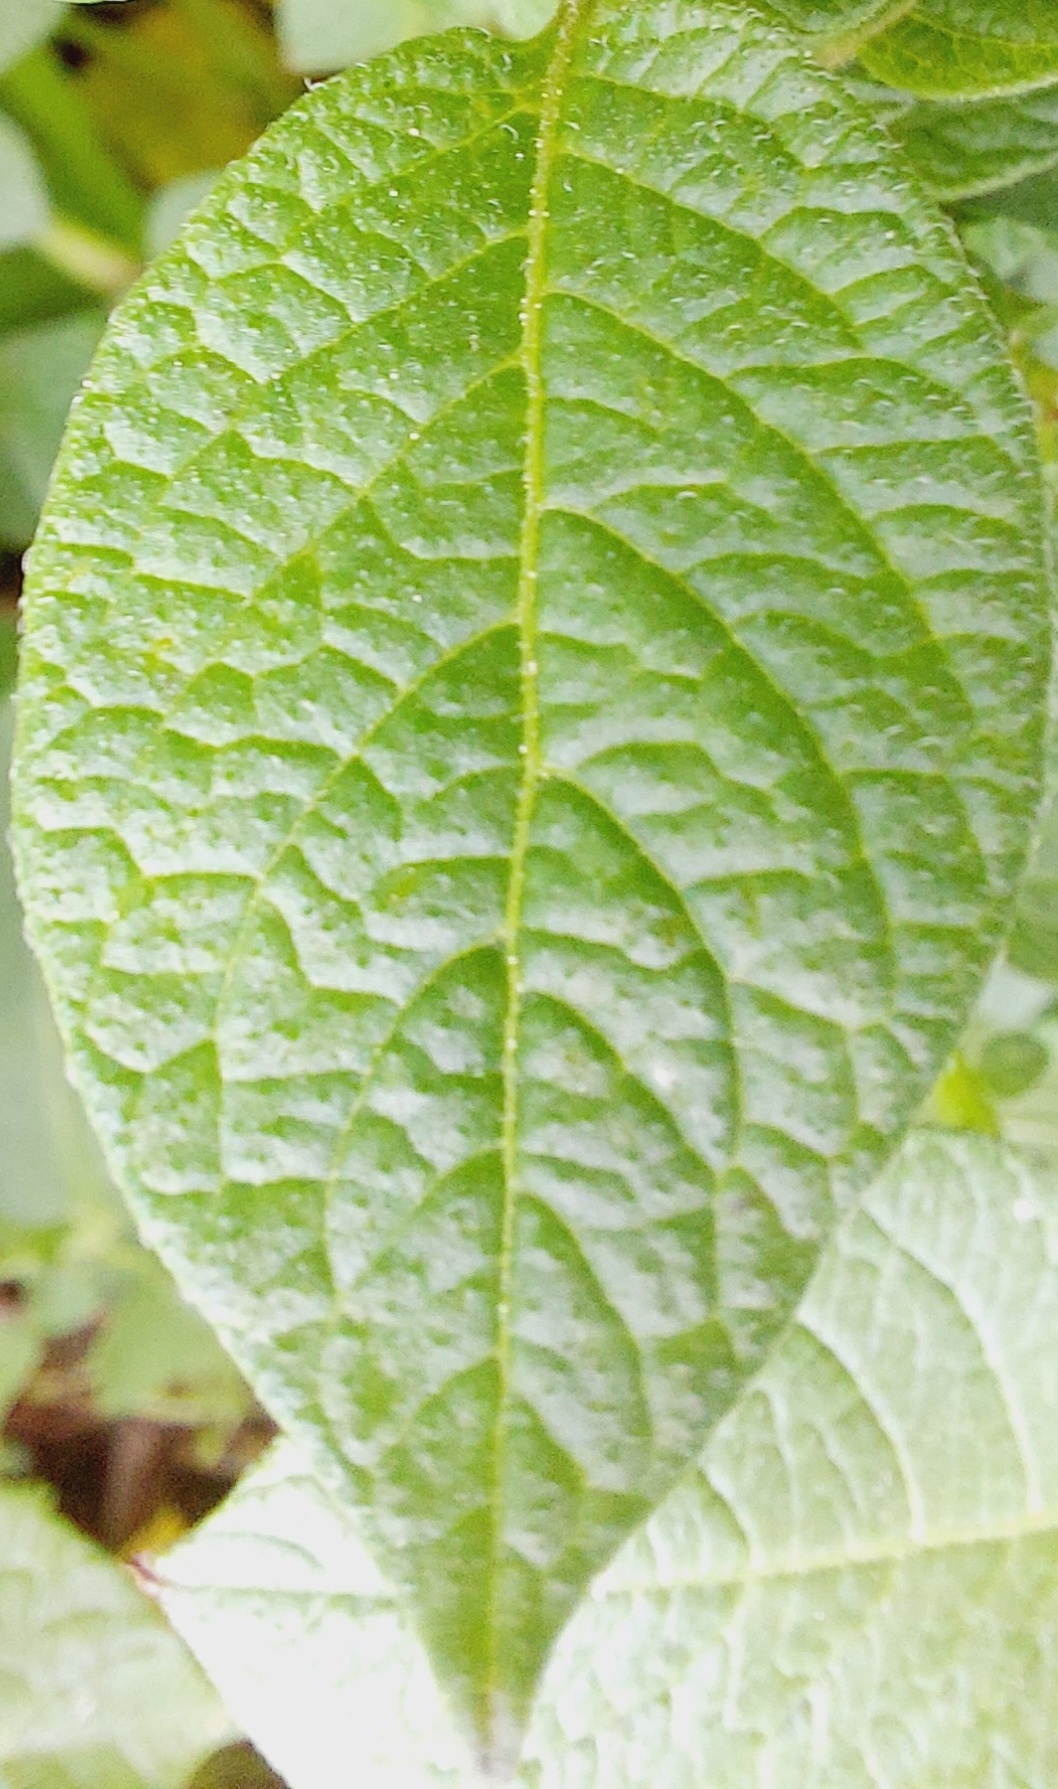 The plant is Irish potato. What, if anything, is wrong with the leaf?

healthy
